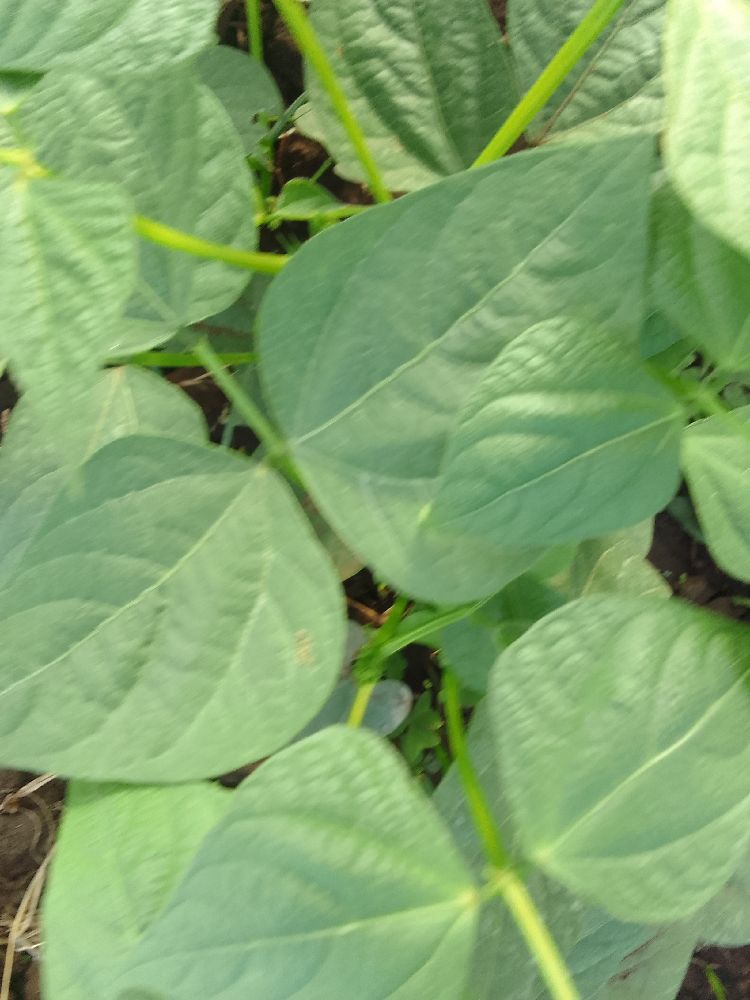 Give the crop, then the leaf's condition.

common bean, healthy
